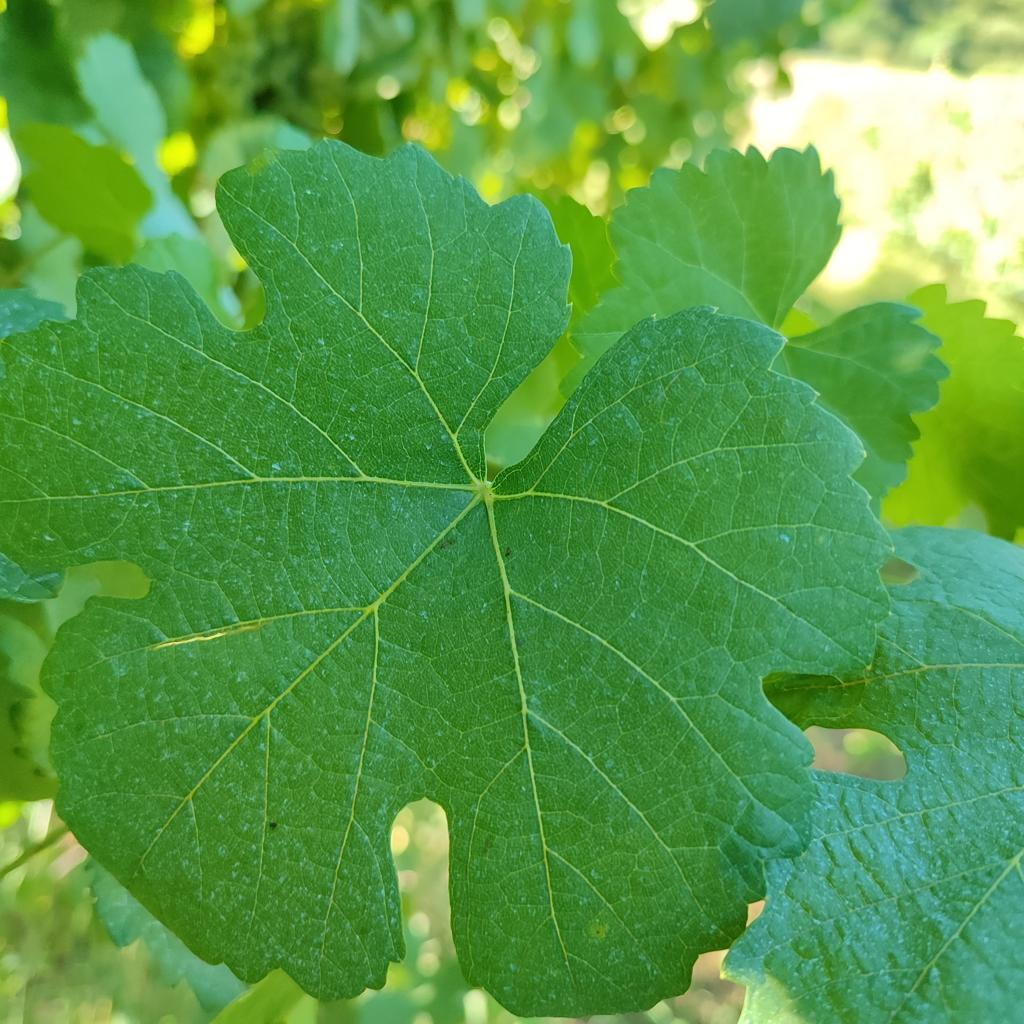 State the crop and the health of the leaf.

grapevine, healthy
